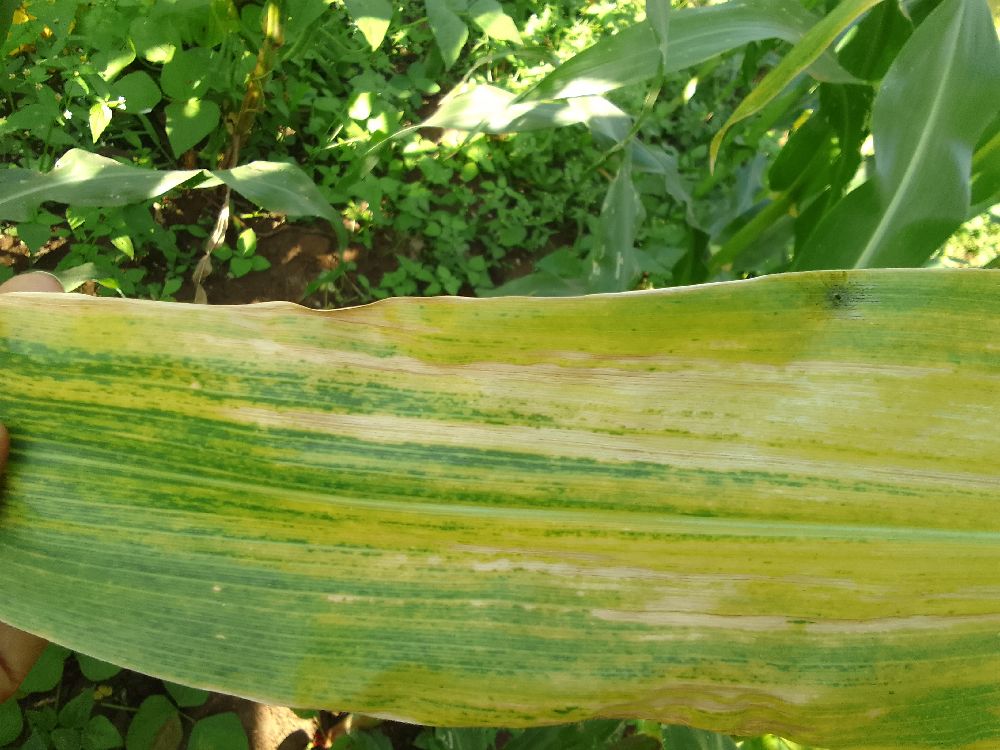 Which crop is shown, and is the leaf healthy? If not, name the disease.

maize, maize lethal necrosis
